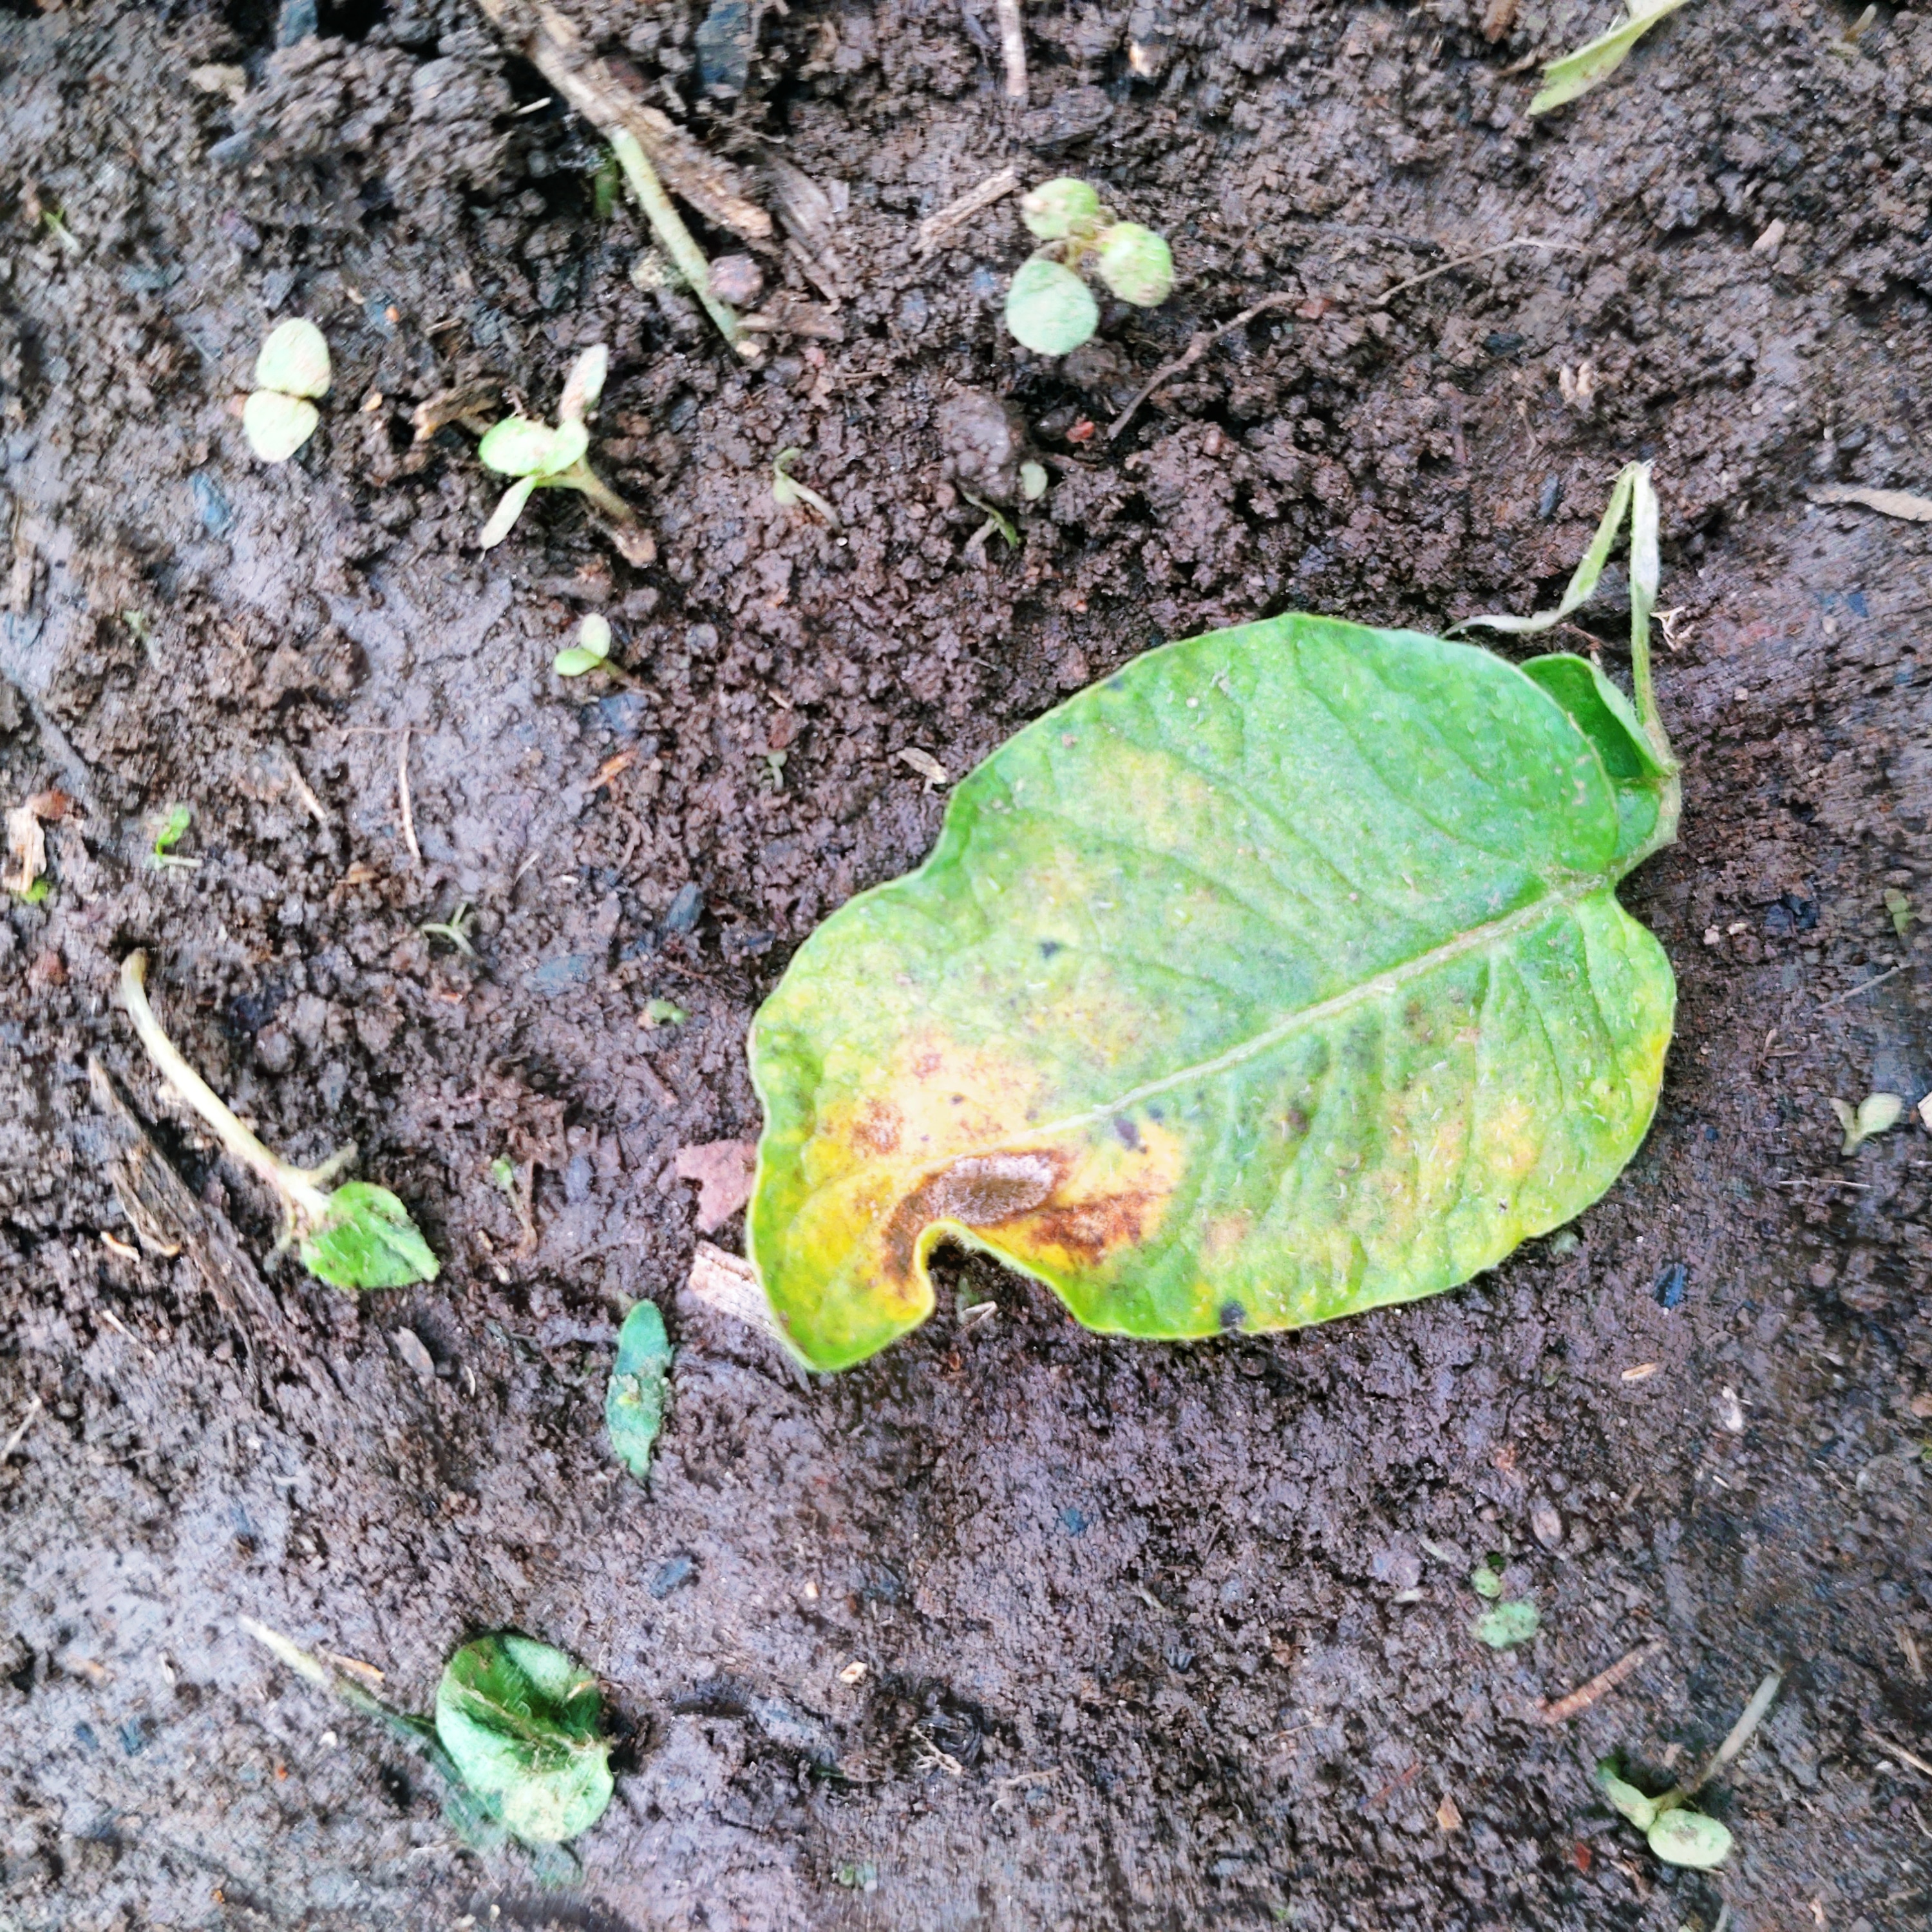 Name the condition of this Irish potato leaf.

late blight
